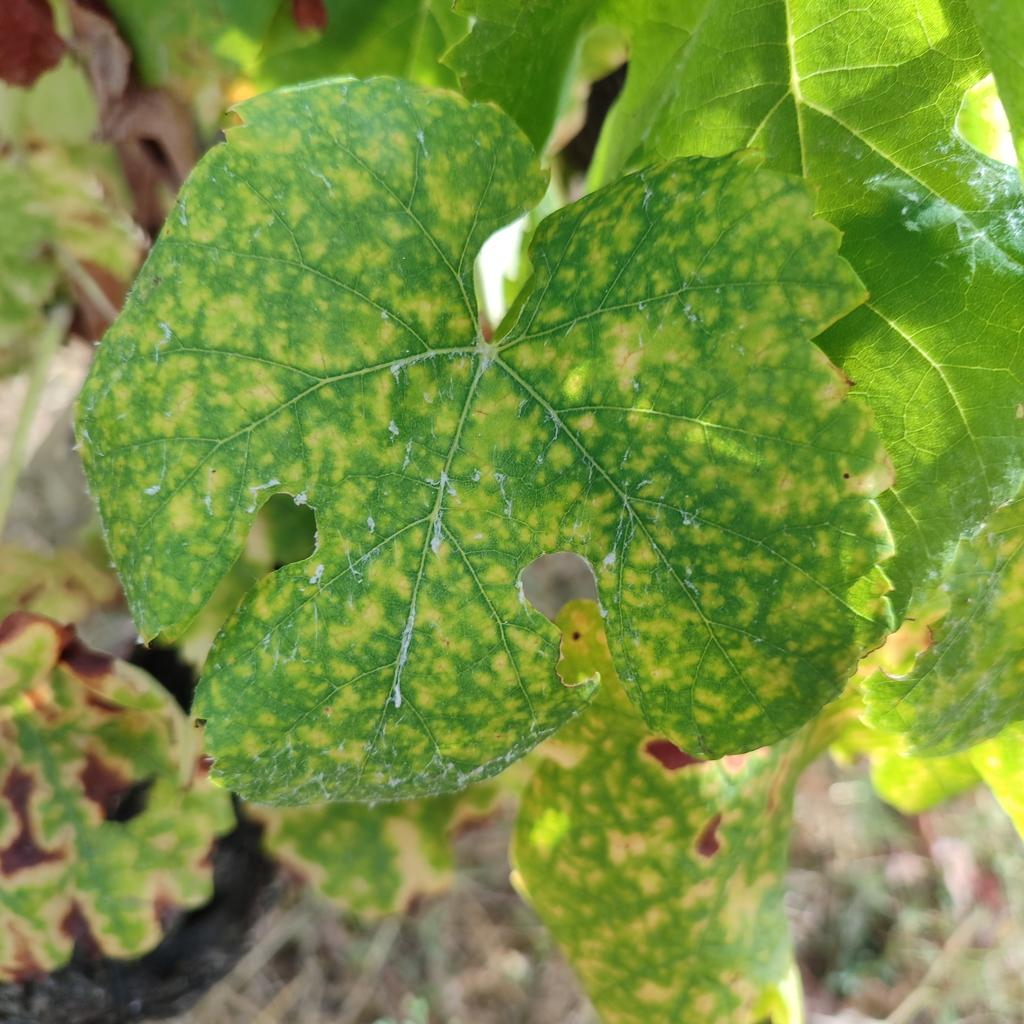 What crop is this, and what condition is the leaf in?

grapevine, esca complex
